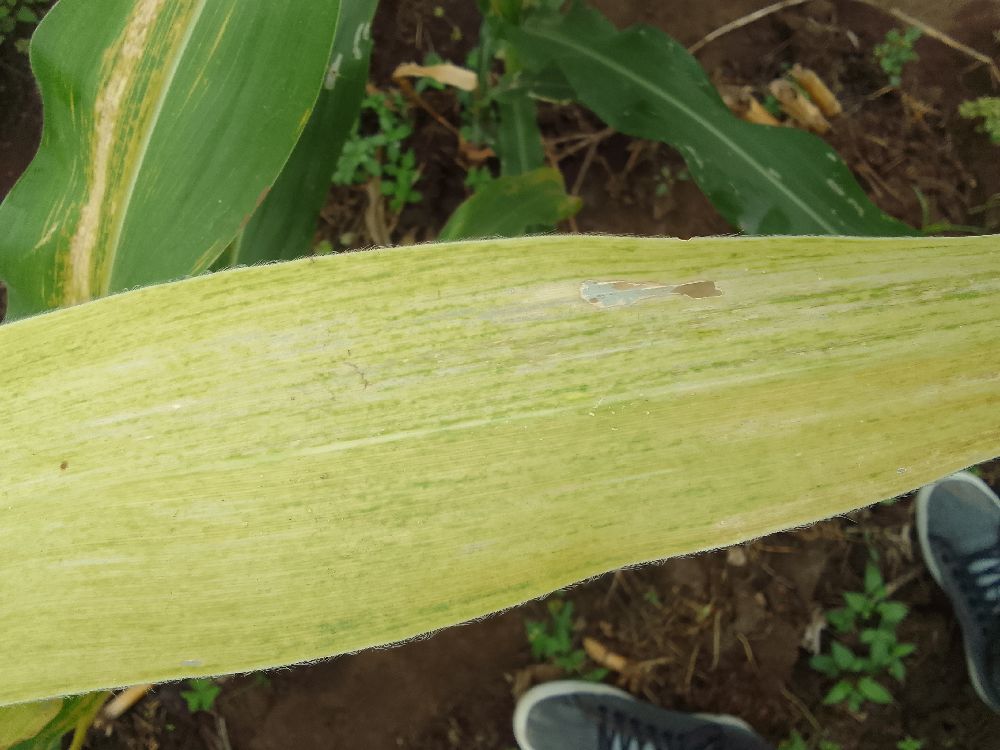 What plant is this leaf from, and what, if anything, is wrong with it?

maize, maize lethal necrosis
